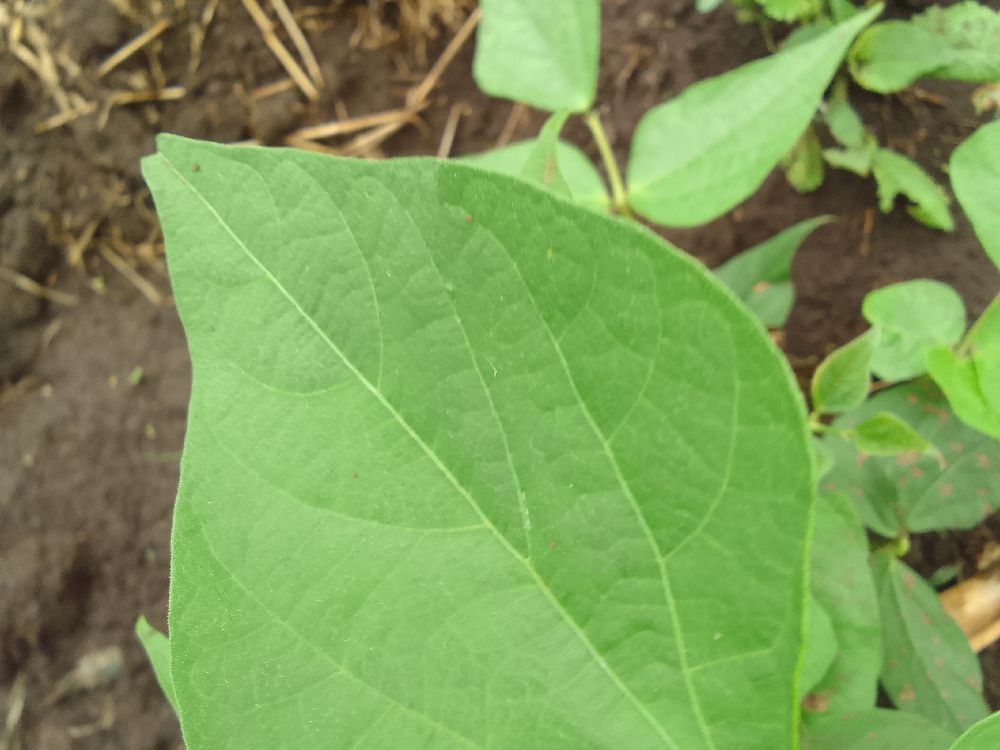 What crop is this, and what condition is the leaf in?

common bean, healthy
